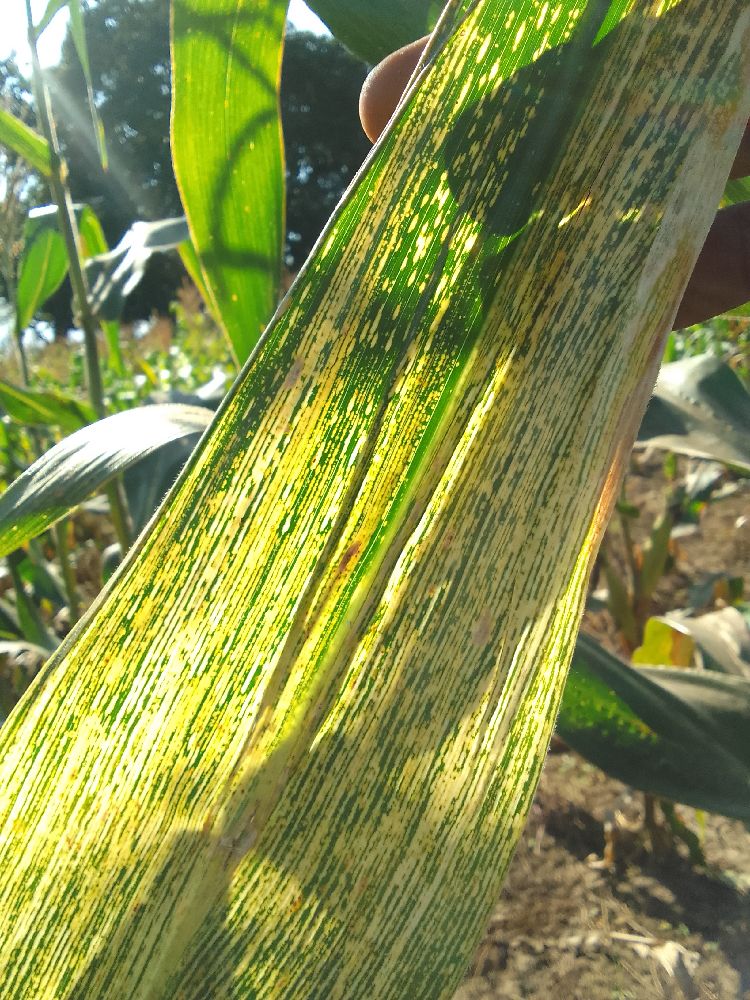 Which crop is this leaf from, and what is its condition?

maize, maize streak virus
